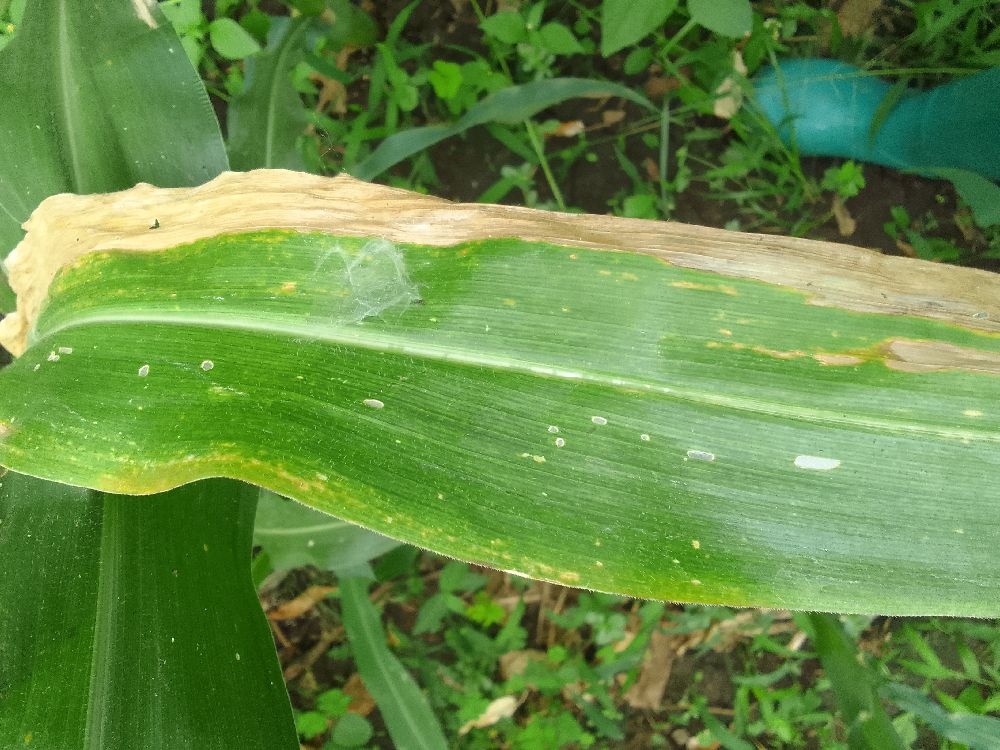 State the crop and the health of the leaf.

maize, maize lethal necrosis
